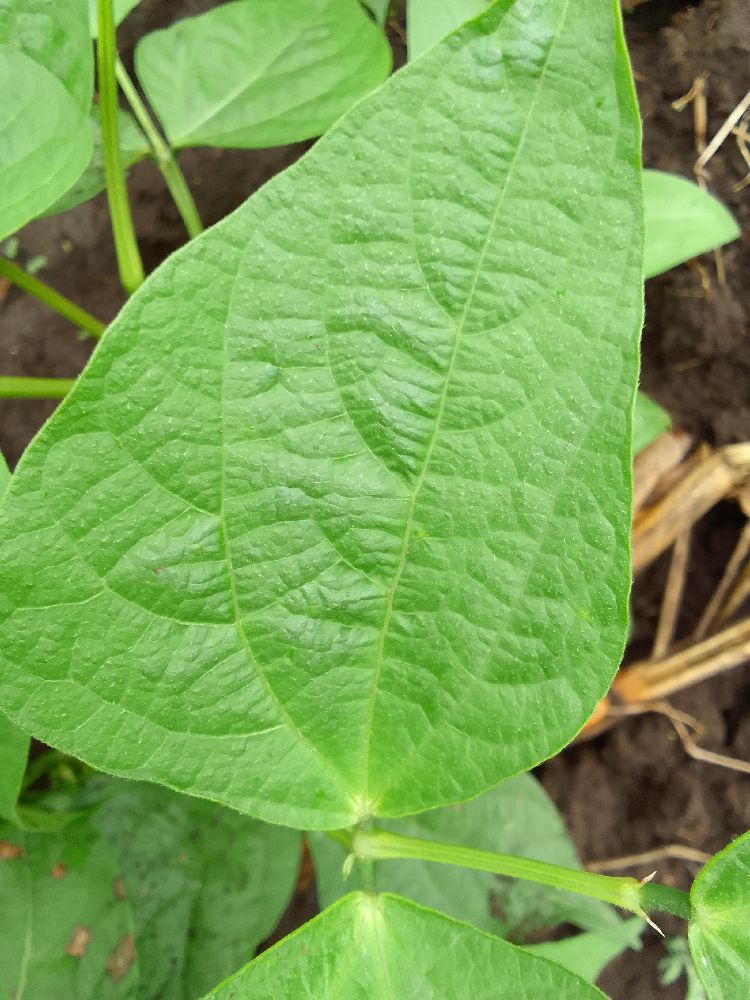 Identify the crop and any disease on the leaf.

common bean, healthy
